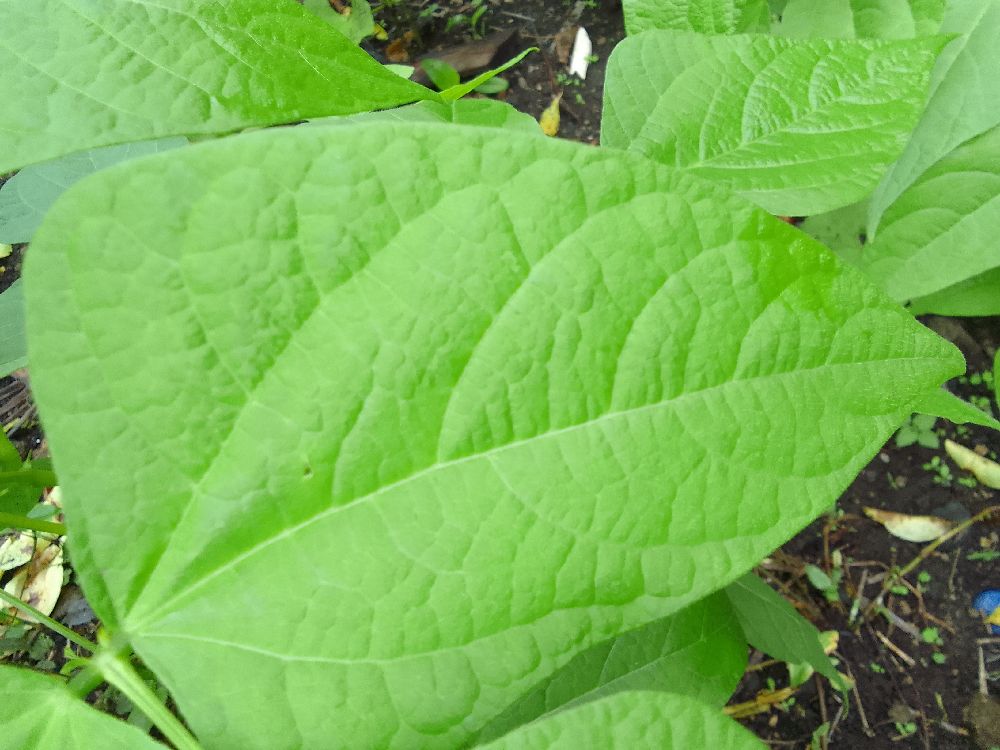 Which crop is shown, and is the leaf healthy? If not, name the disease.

common bean, healthy
